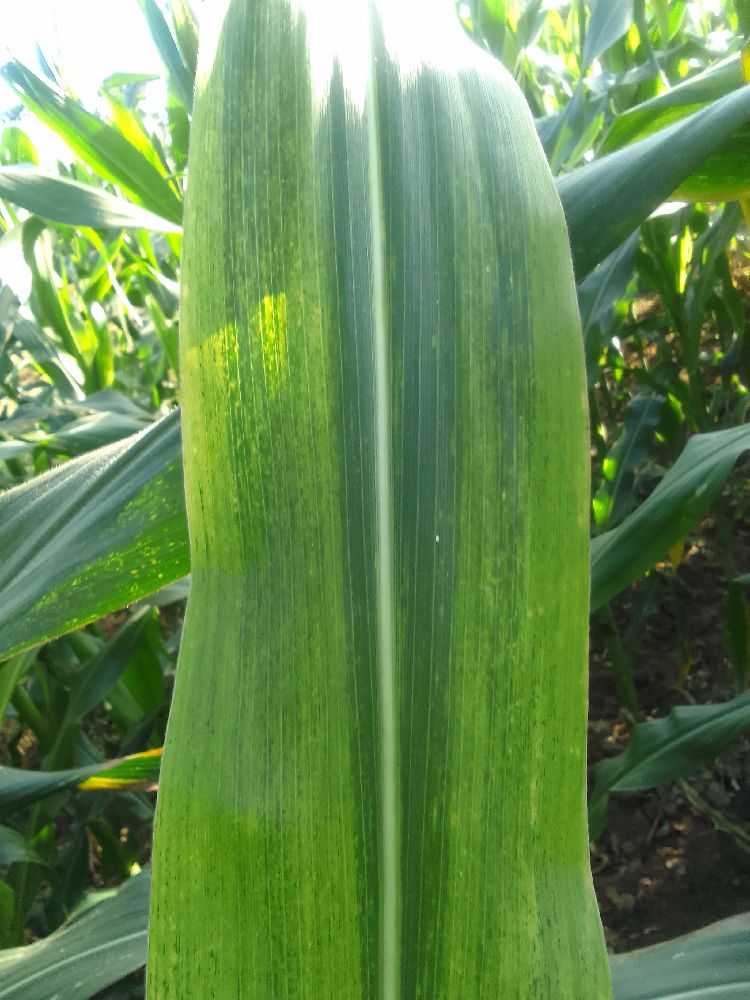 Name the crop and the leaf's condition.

maize, maize lethal necrosis
